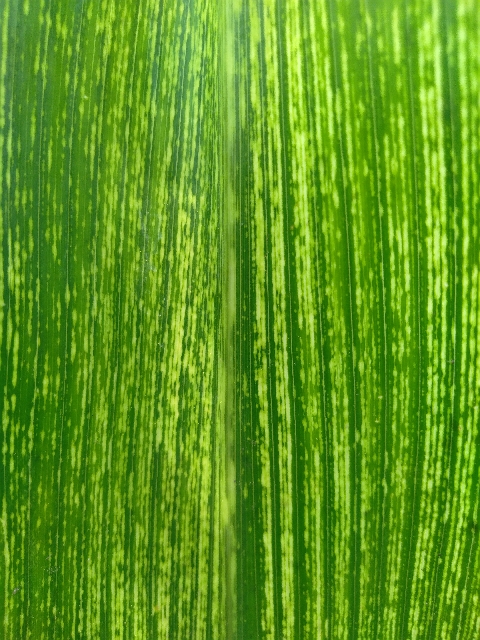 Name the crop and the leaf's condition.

maize, maize streak virus
